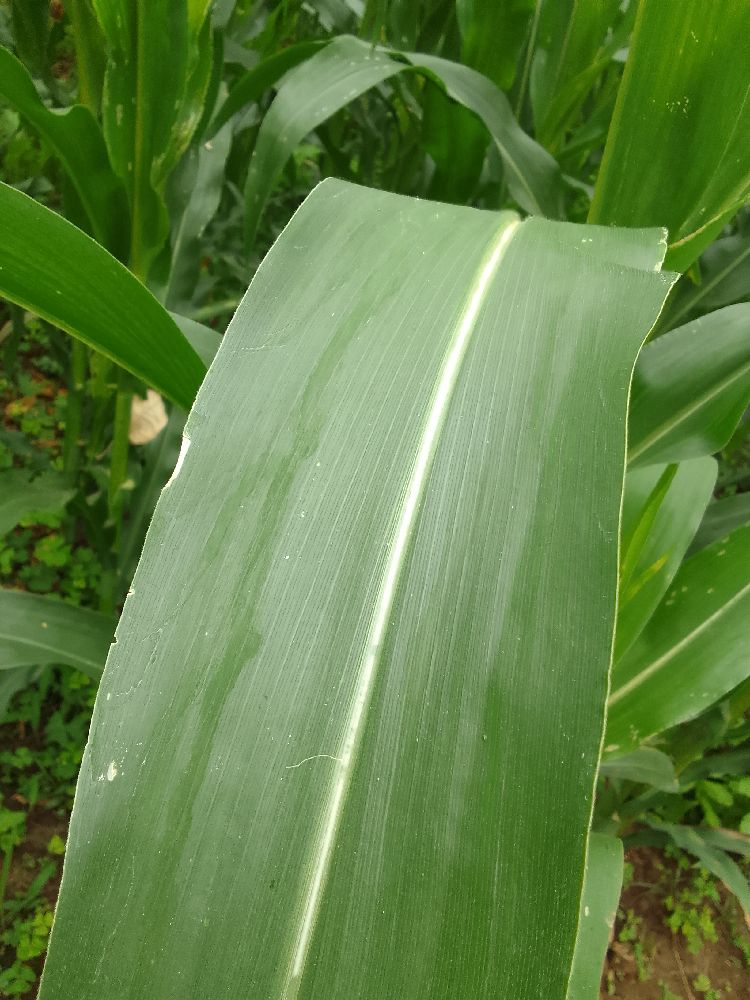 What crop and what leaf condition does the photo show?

maize, healthy
